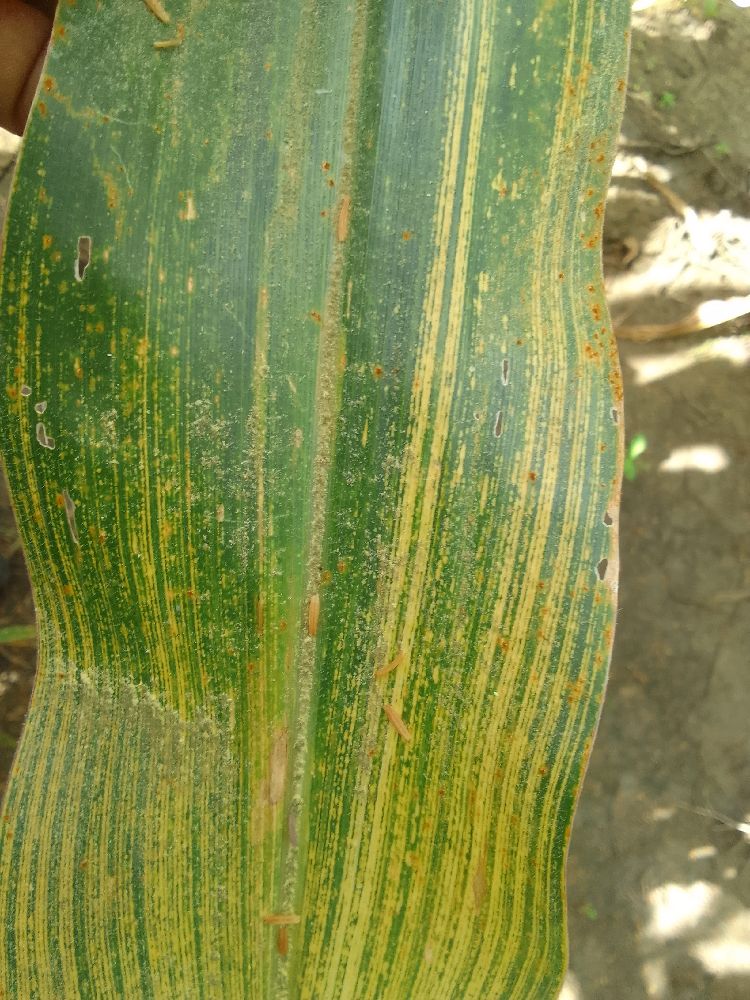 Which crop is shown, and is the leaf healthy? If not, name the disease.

maize, maize streak virus
